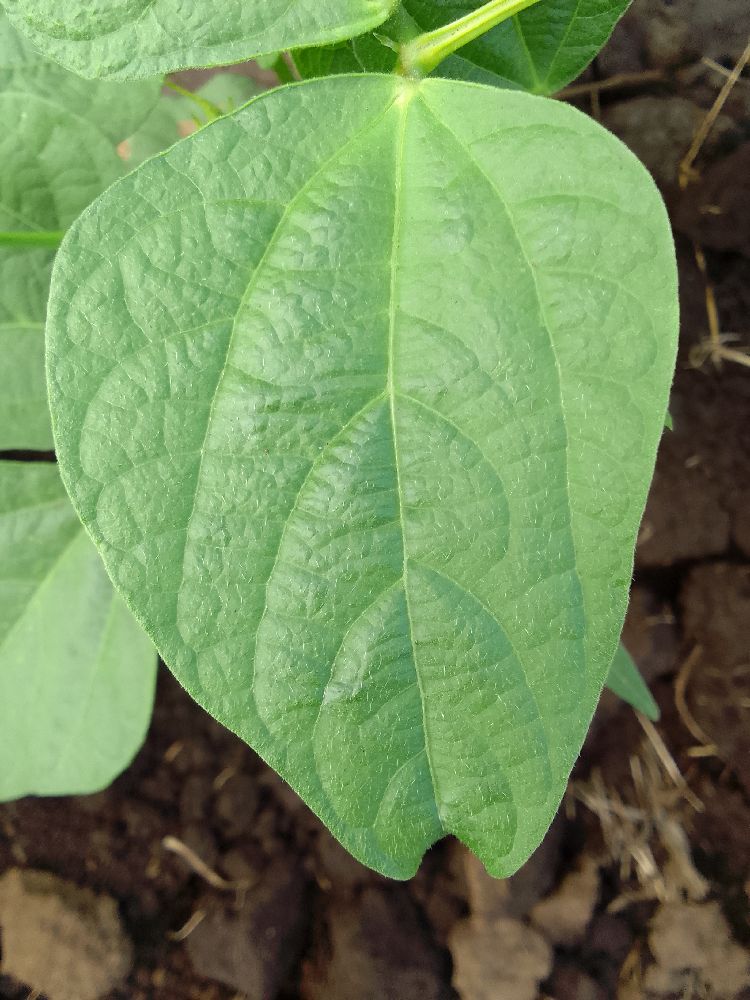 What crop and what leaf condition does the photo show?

common bean, healthy
